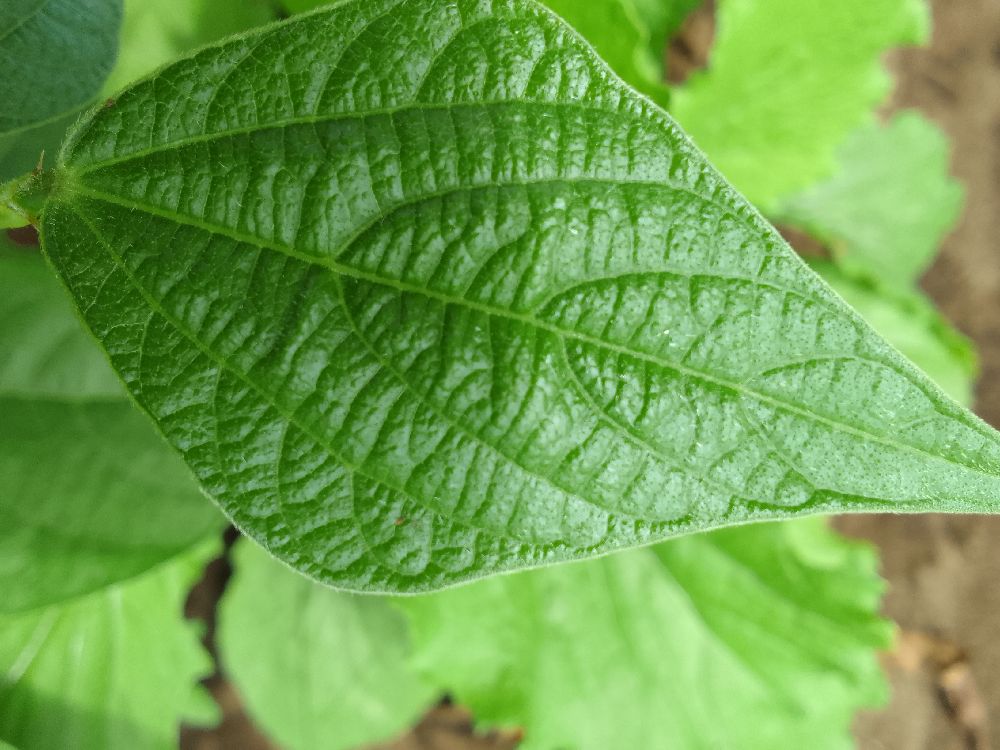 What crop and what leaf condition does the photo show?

common bean, healthy
